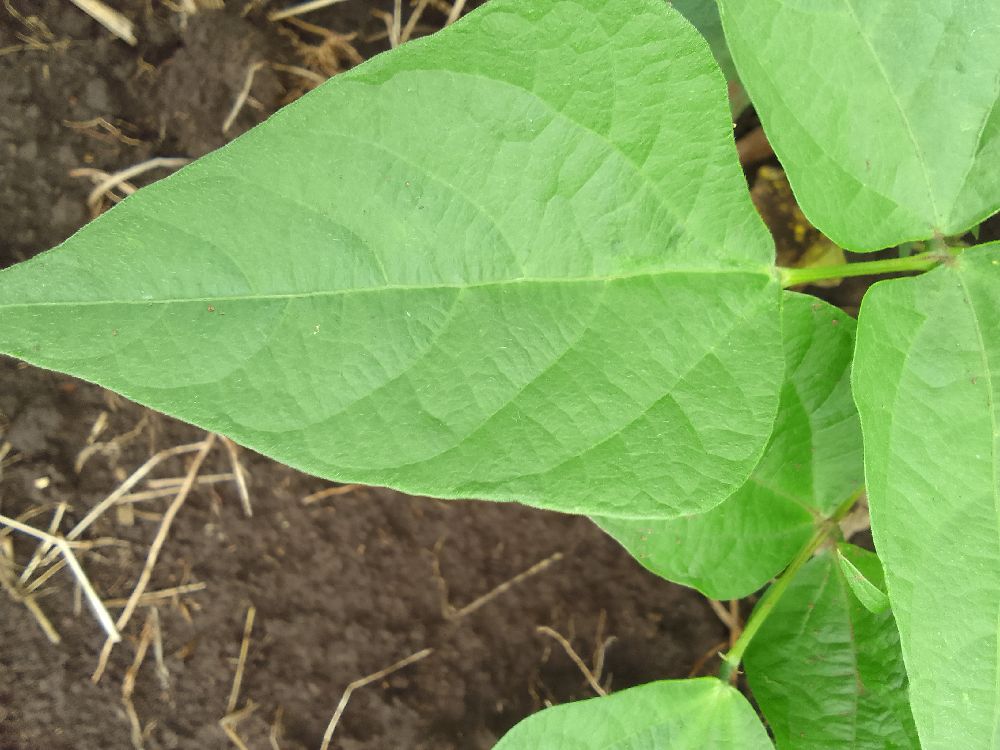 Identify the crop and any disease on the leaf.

common bean, healthy
